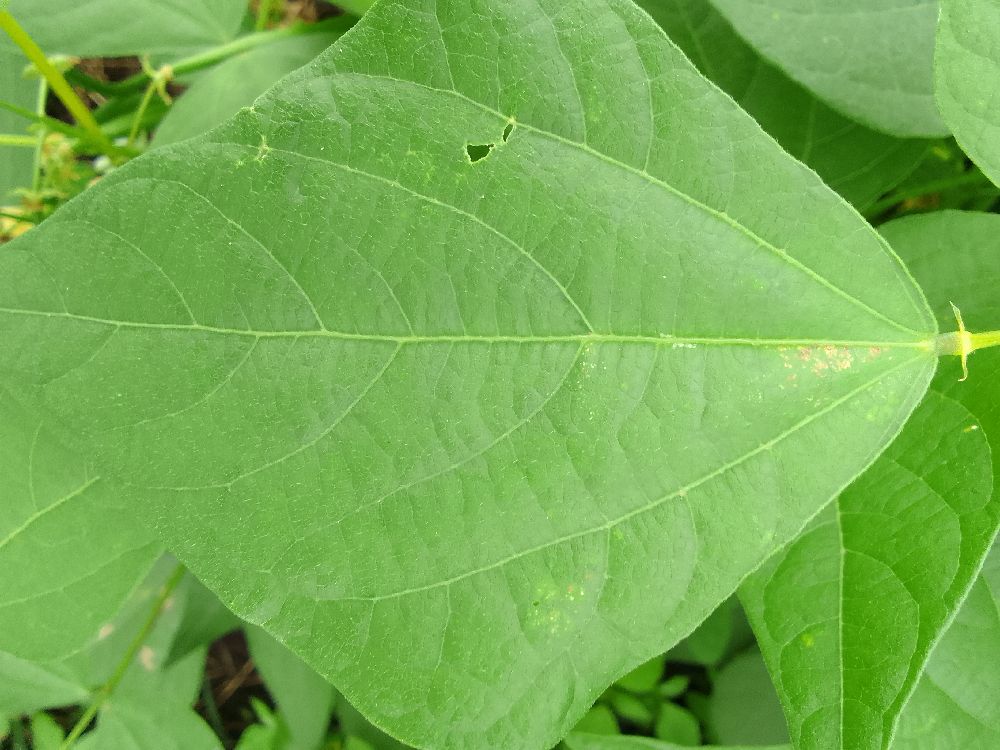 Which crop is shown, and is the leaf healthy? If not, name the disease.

common bean, healthy
